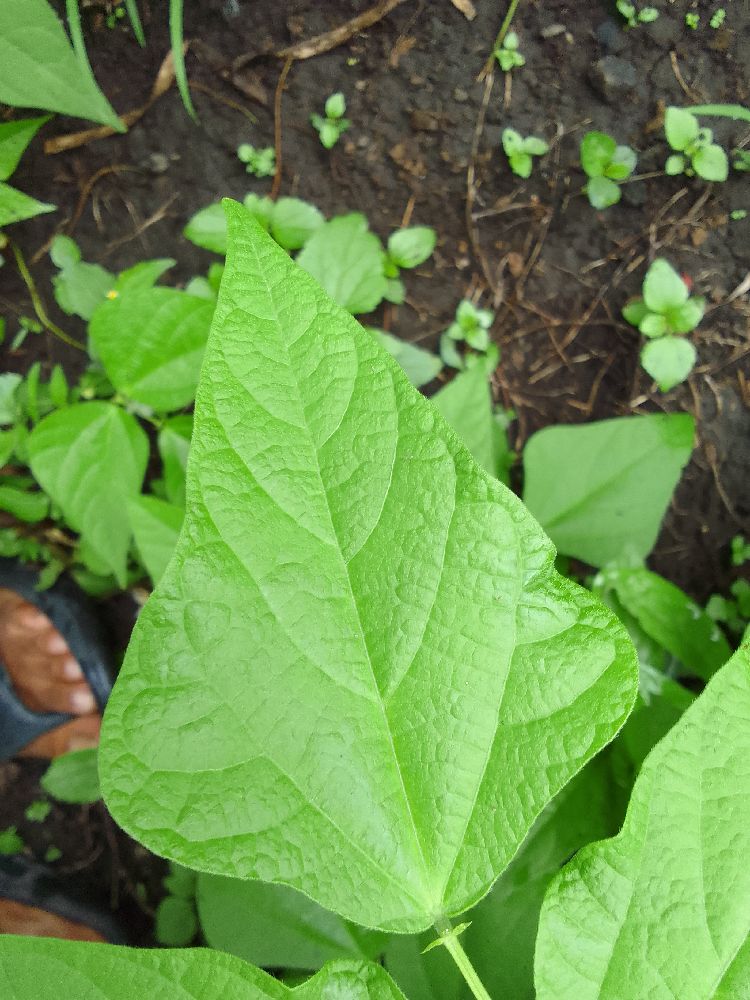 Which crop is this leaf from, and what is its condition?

common bean, healthy
